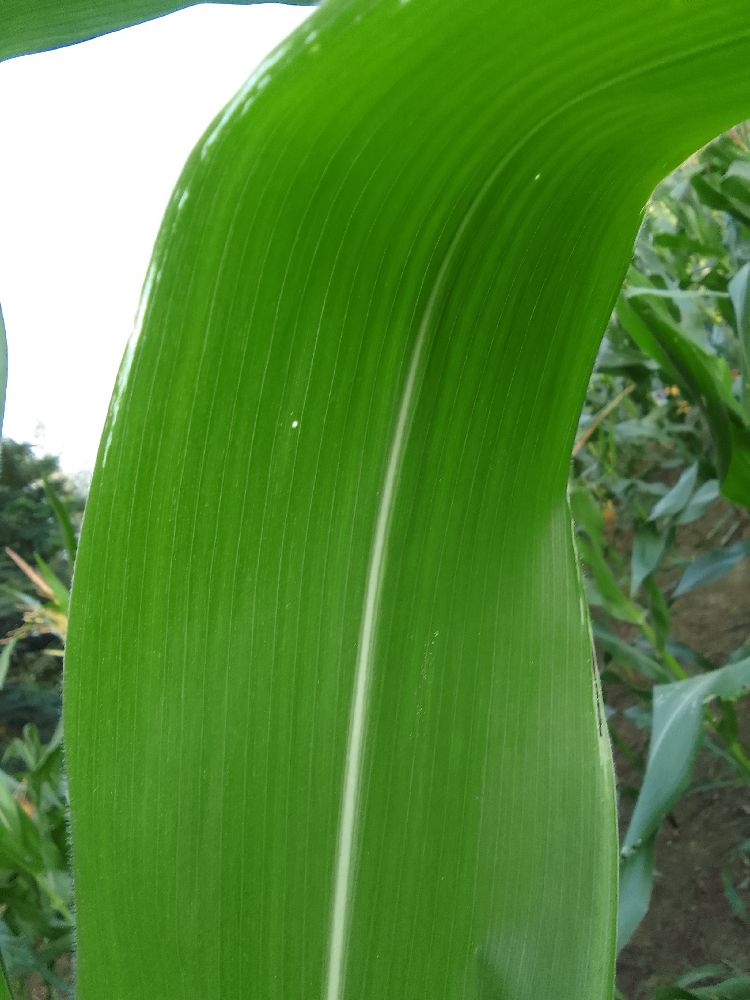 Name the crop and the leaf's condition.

maize, healthy
